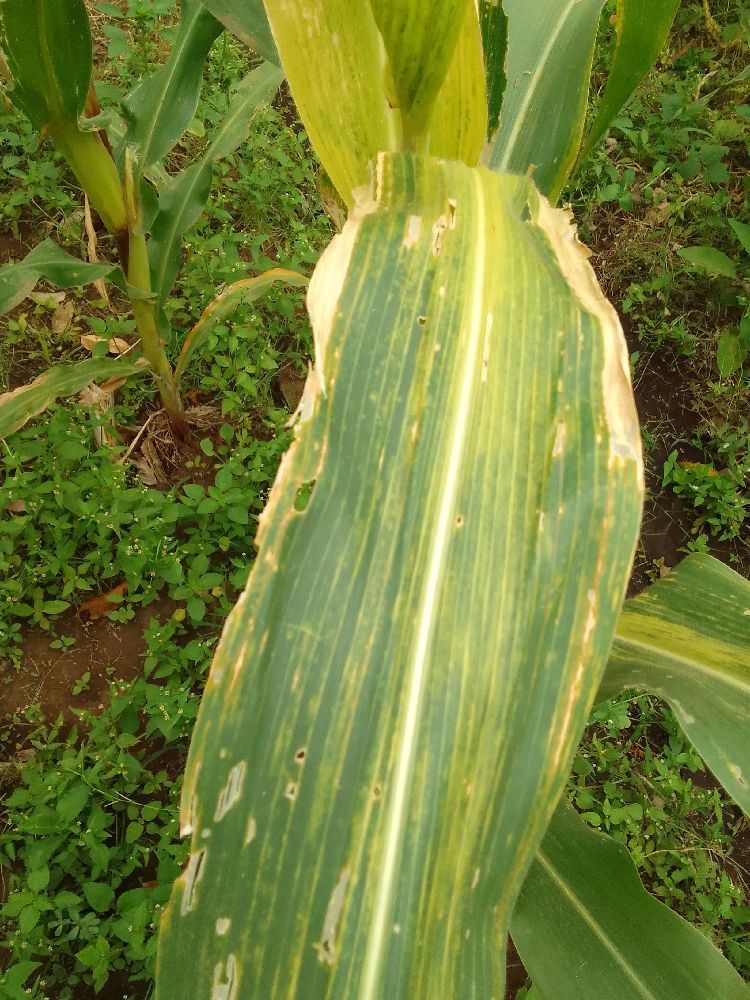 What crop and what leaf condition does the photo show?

maize, maize lethal necrosis
